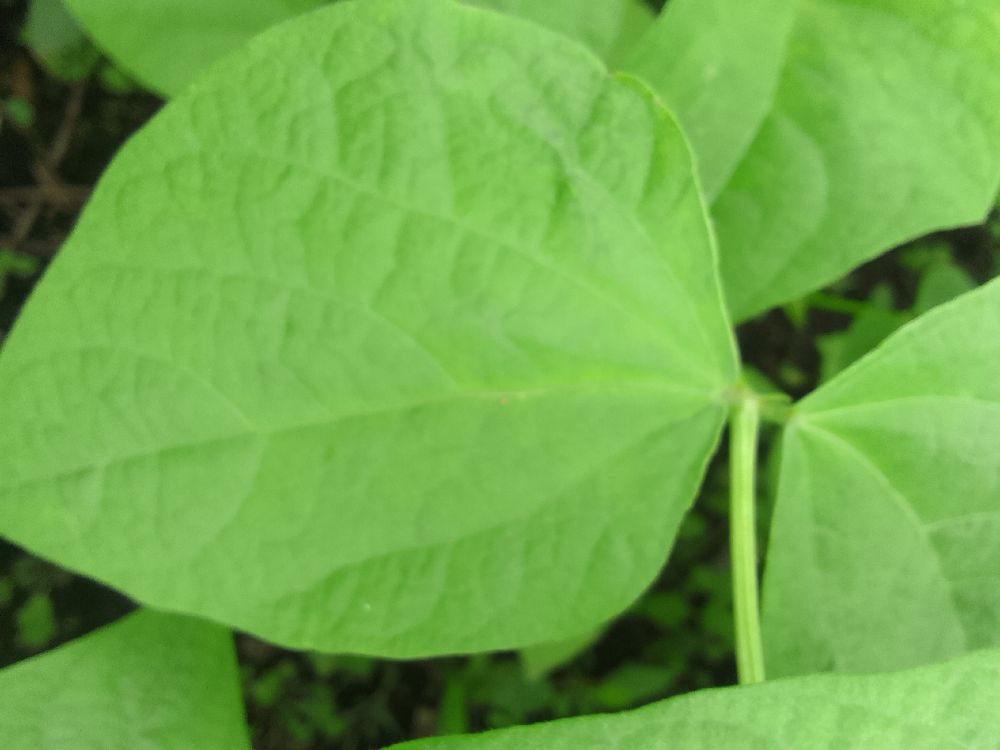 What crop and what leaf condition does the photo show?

common bean, healthy
